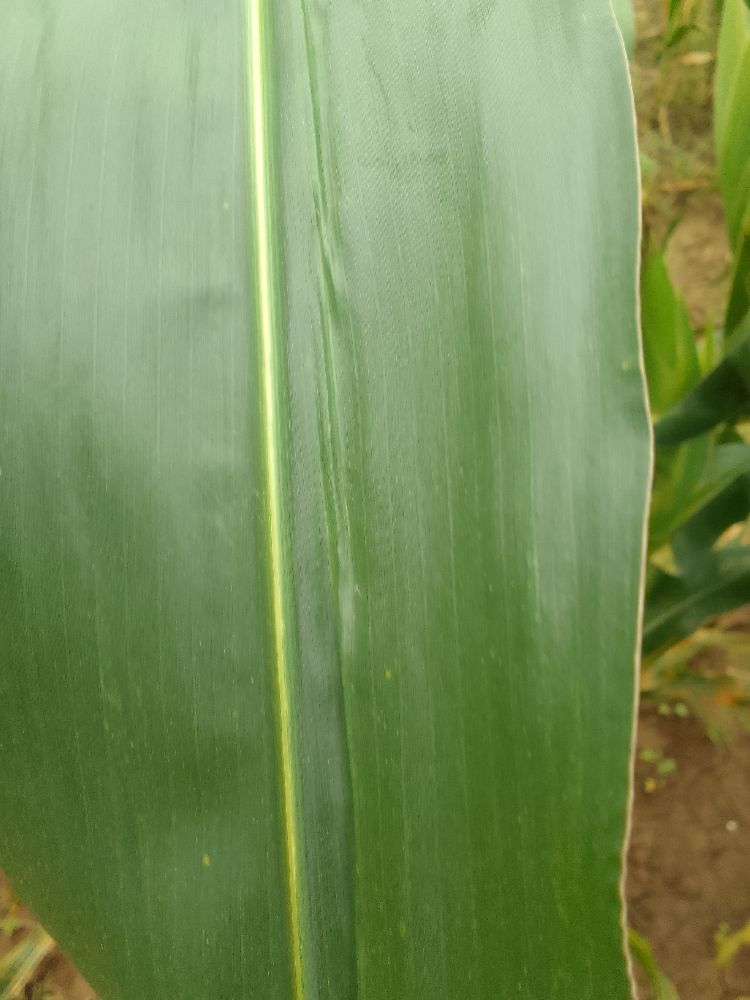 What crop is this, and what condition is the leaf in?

maize, healthy
